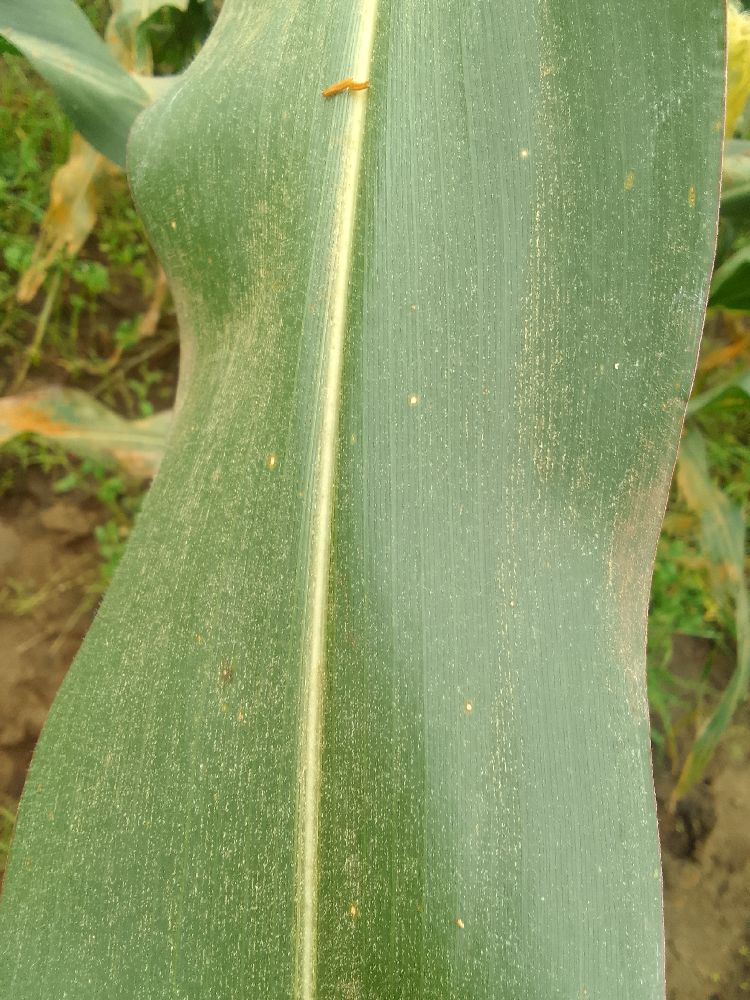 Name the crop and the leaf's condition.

maize, healthy
